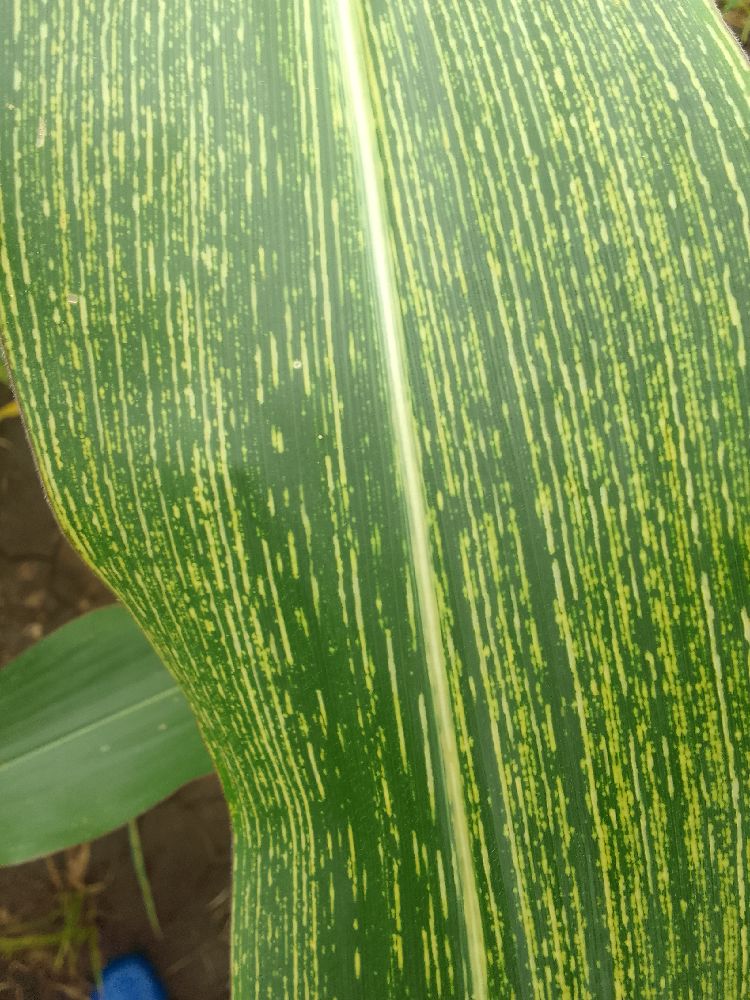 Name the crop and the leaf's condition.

maize, maize streak virus
